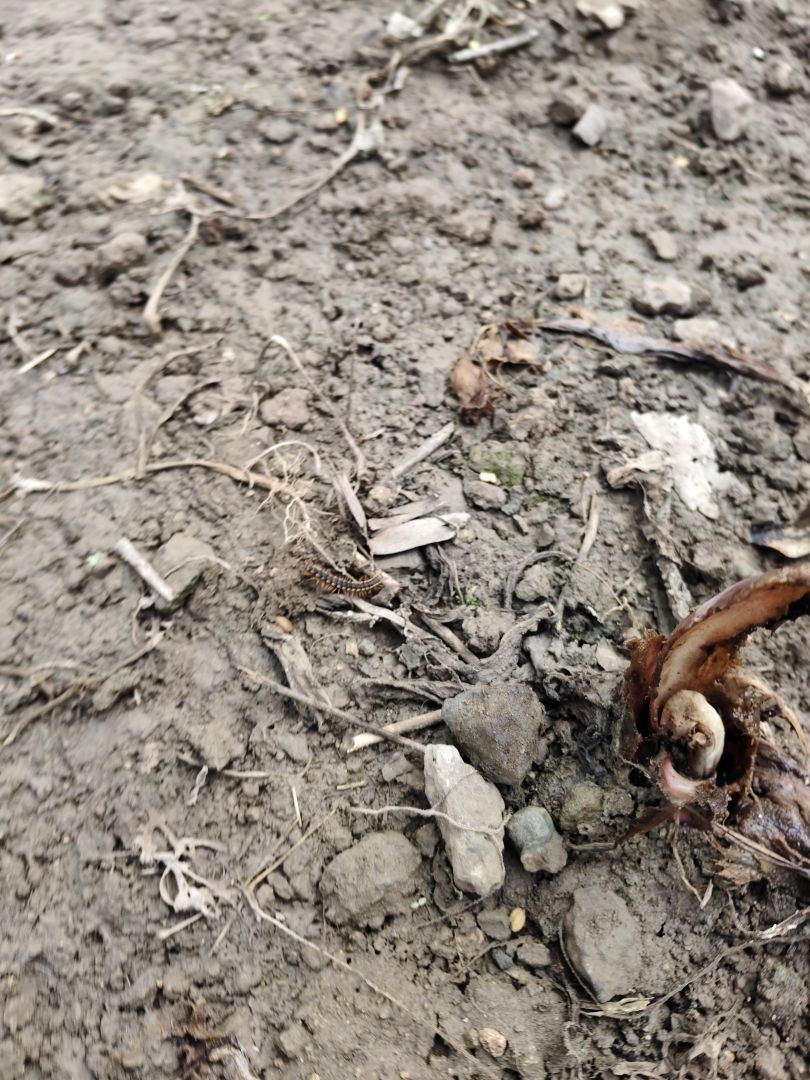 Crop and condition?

taro, root rot
